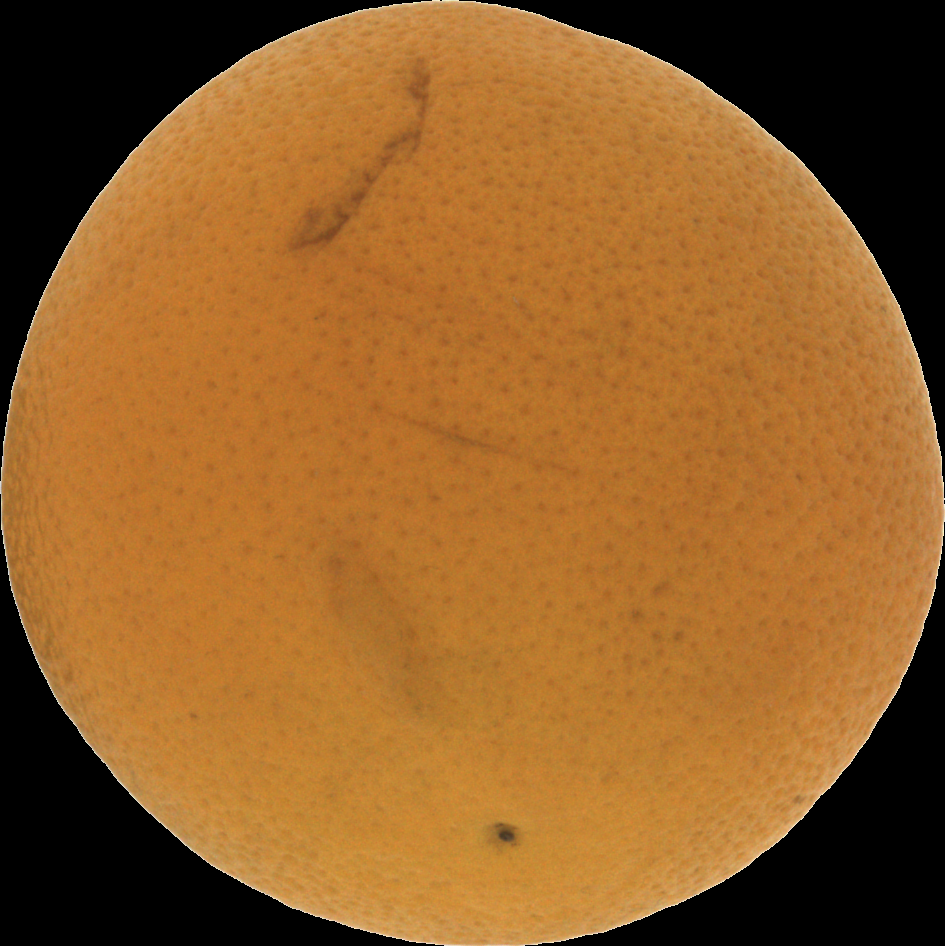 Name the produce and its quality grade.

orange, bad
